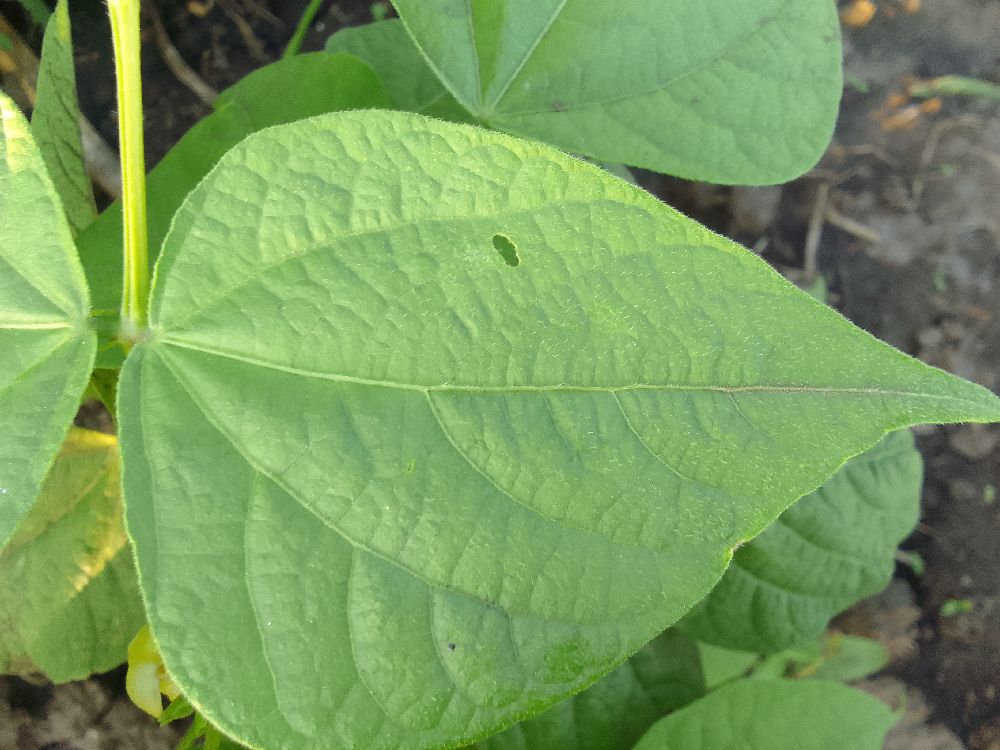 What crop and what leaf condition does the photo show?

common bean, healthy
